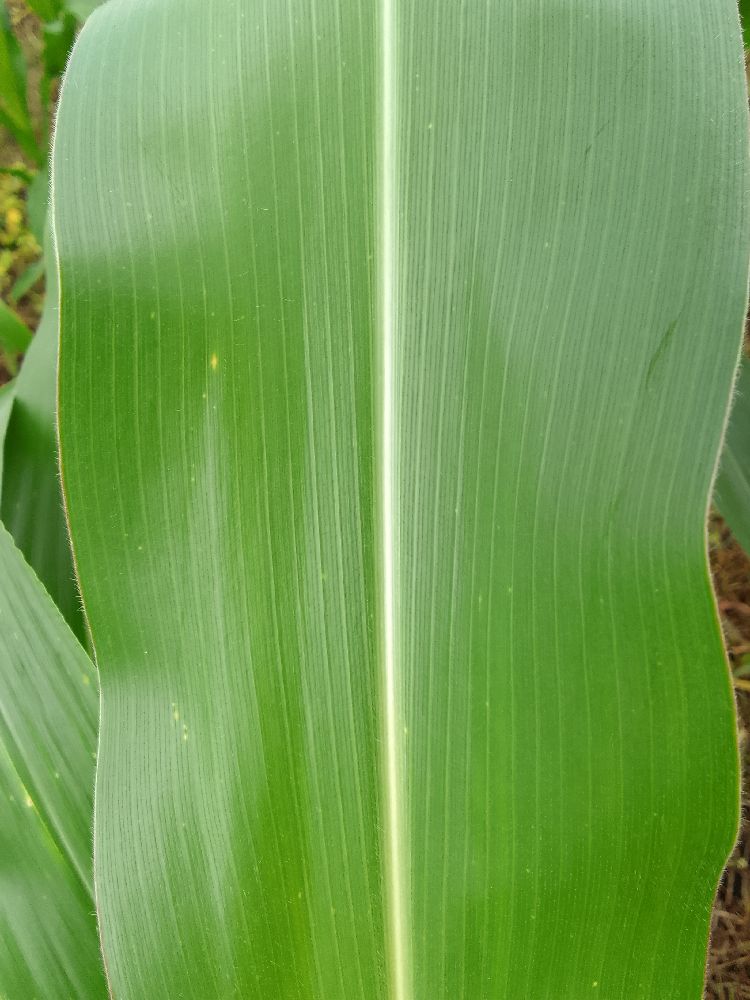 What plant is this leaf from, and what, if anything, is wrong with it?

maize, healthy
